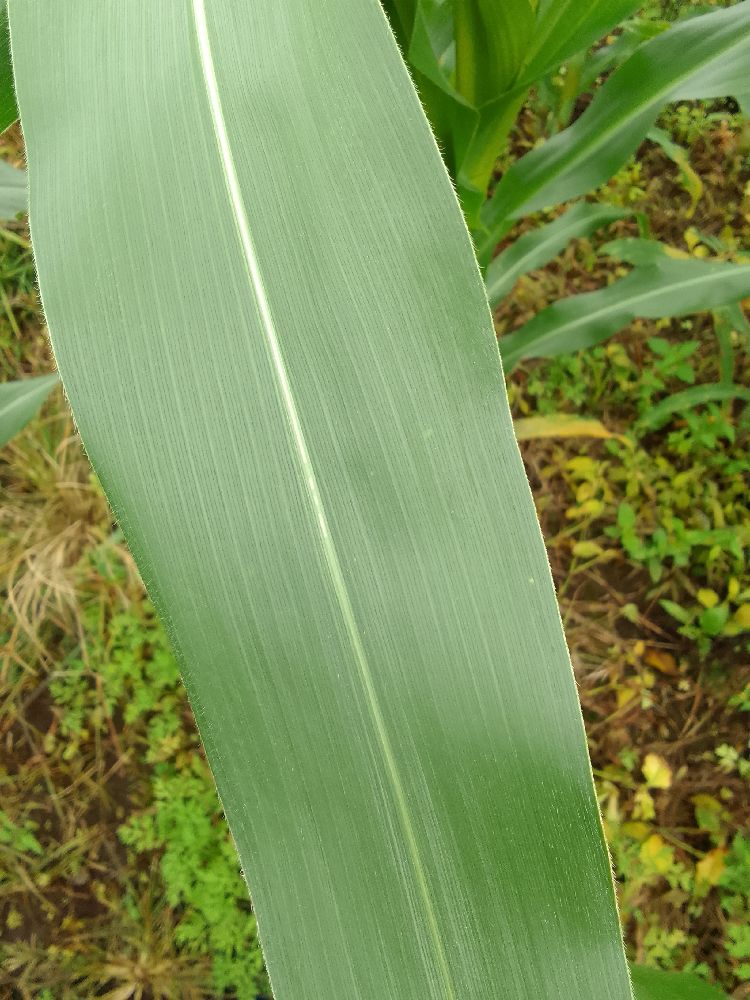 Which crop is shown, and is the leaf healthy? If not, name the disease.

maize, healthy
